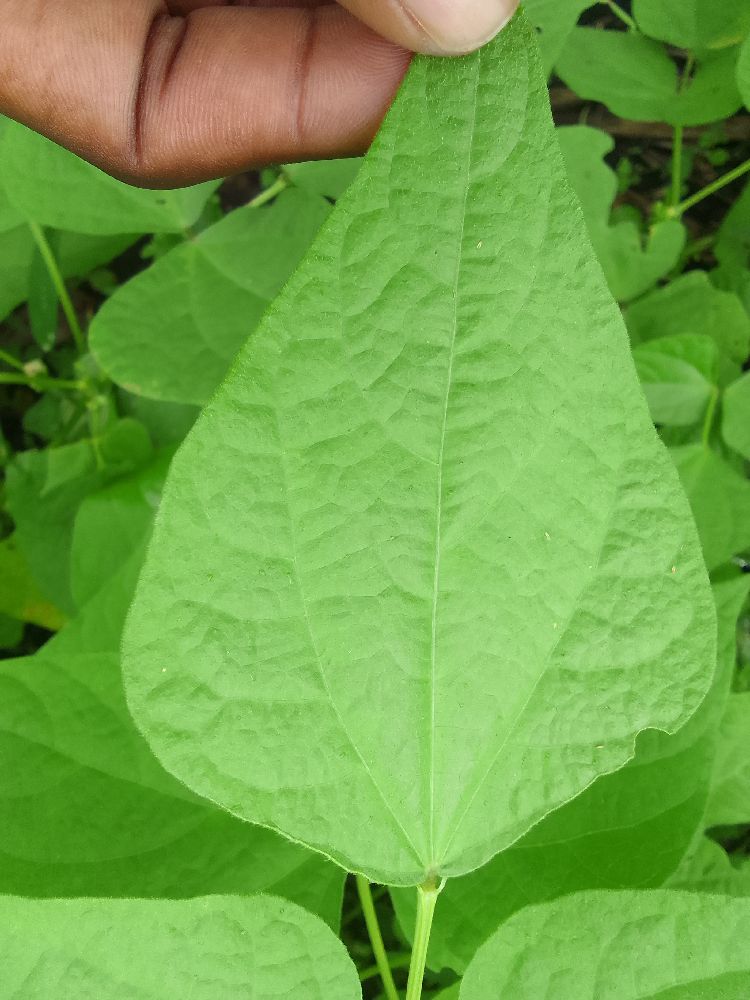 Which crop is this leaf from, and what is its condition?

common bean, healthy
